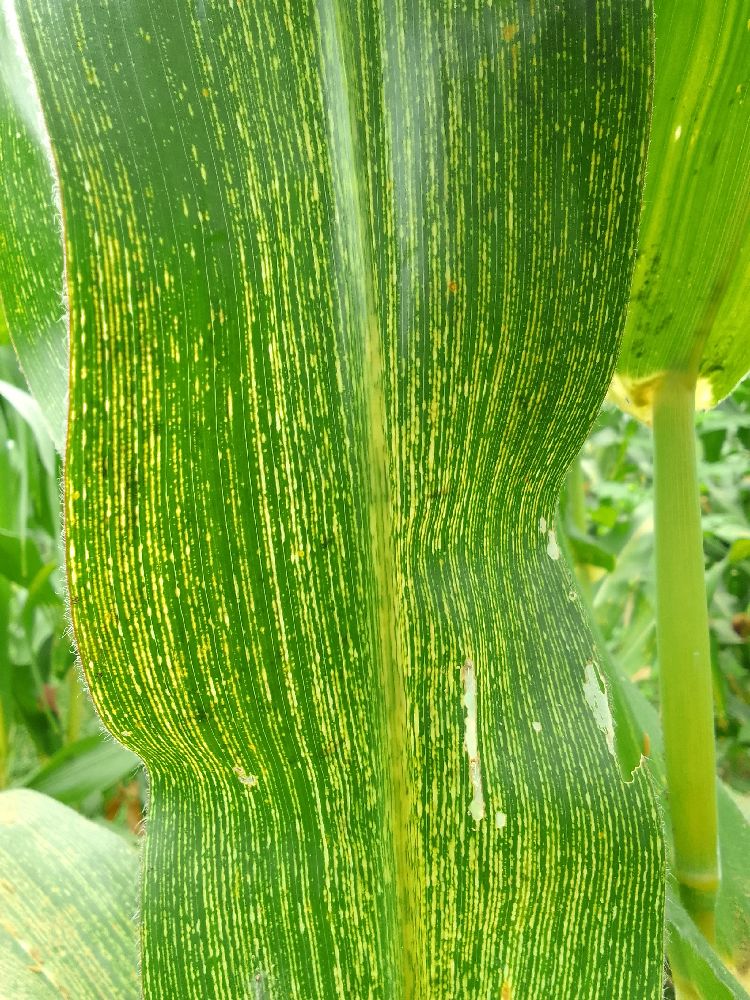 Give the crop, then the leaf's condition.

maize, maize streak virus
